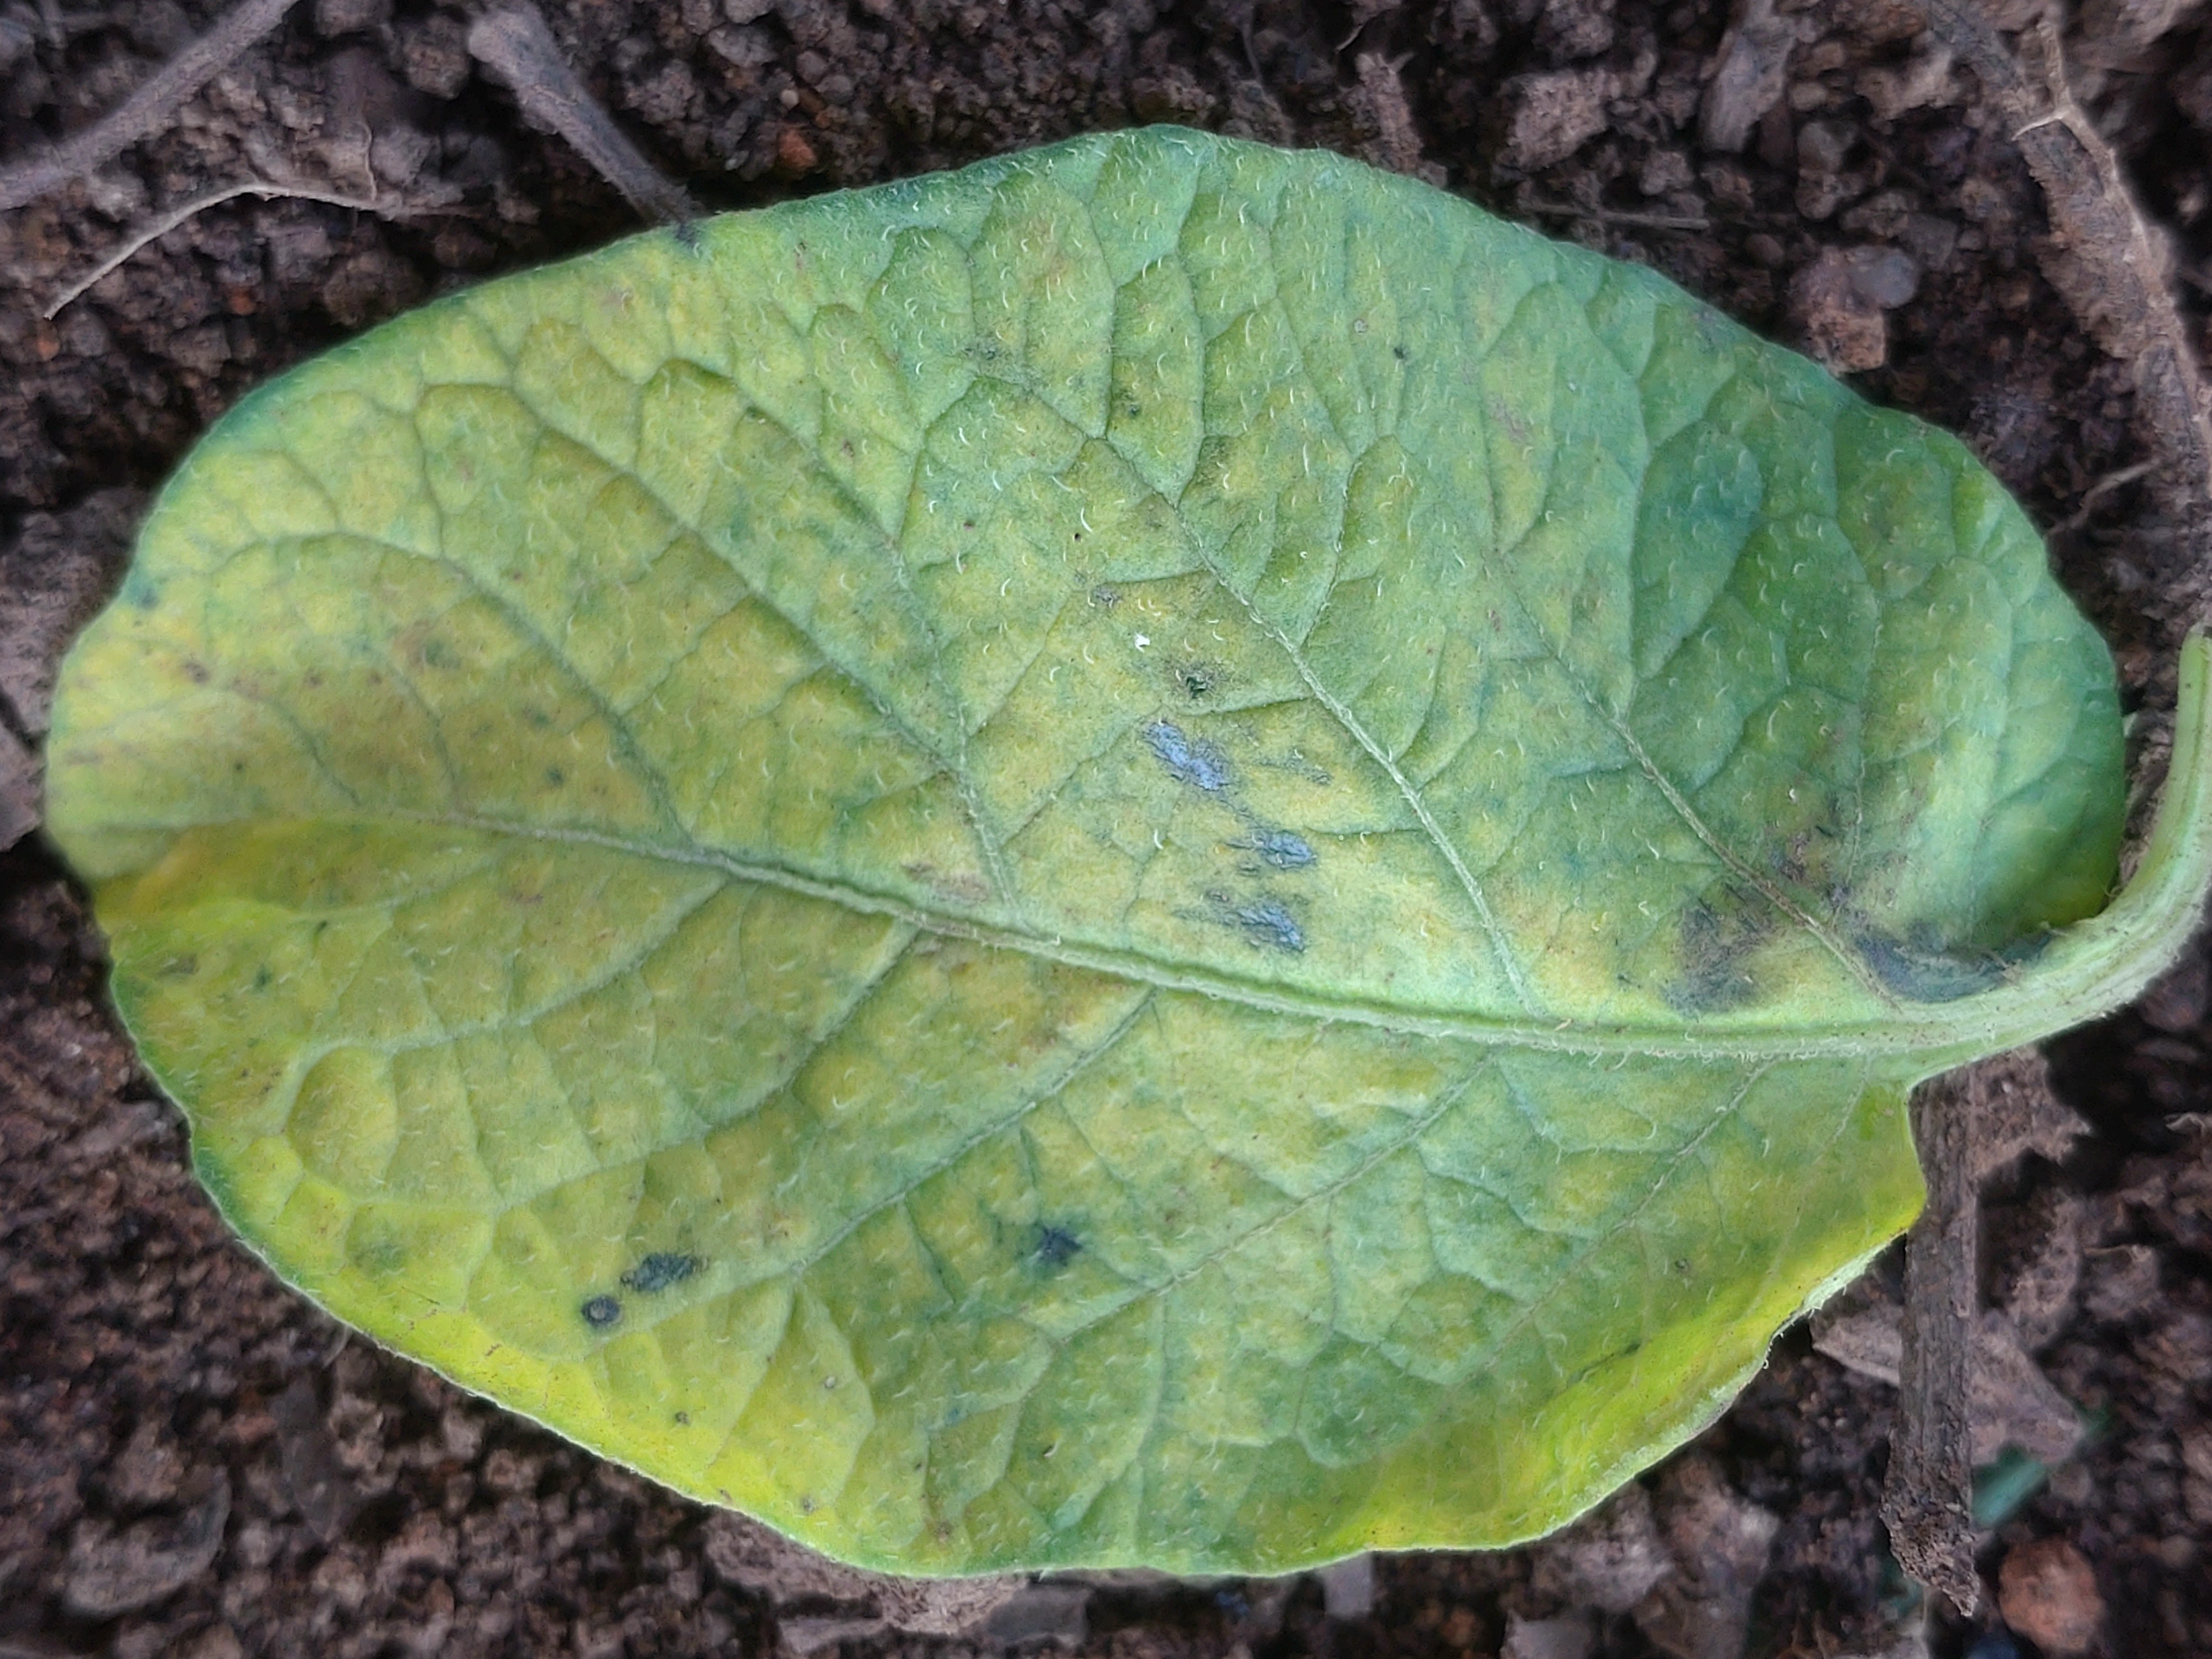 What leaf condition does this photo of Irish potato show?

late blight
